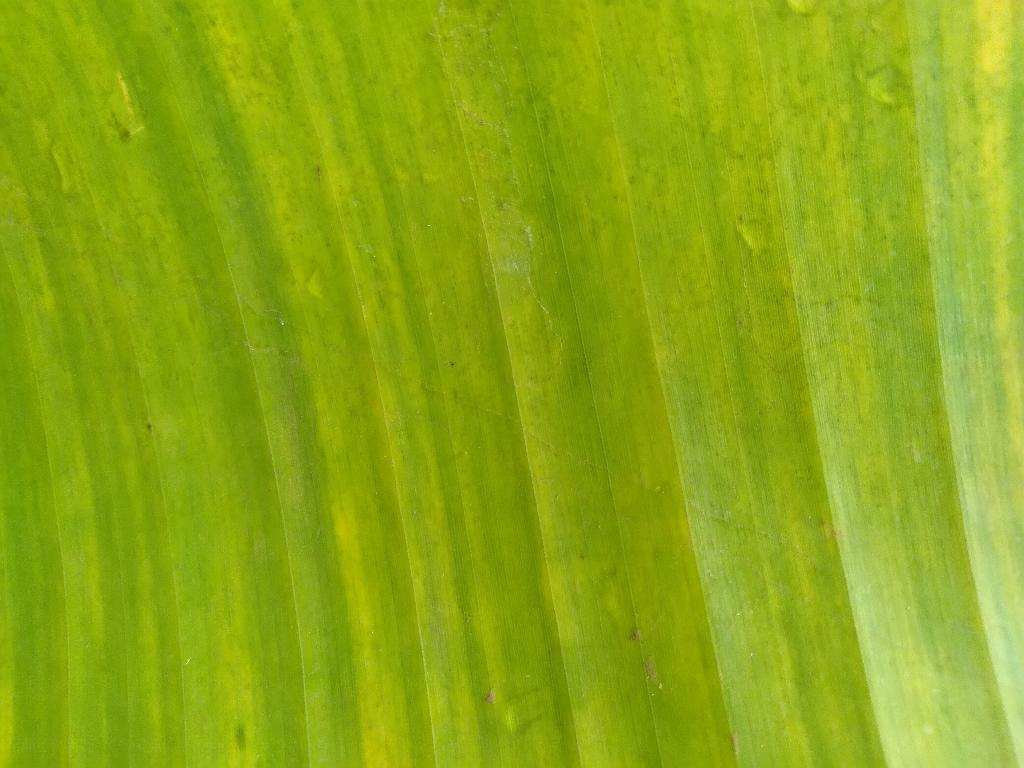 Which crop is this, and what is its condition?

banana, fusarium wilt race 1
